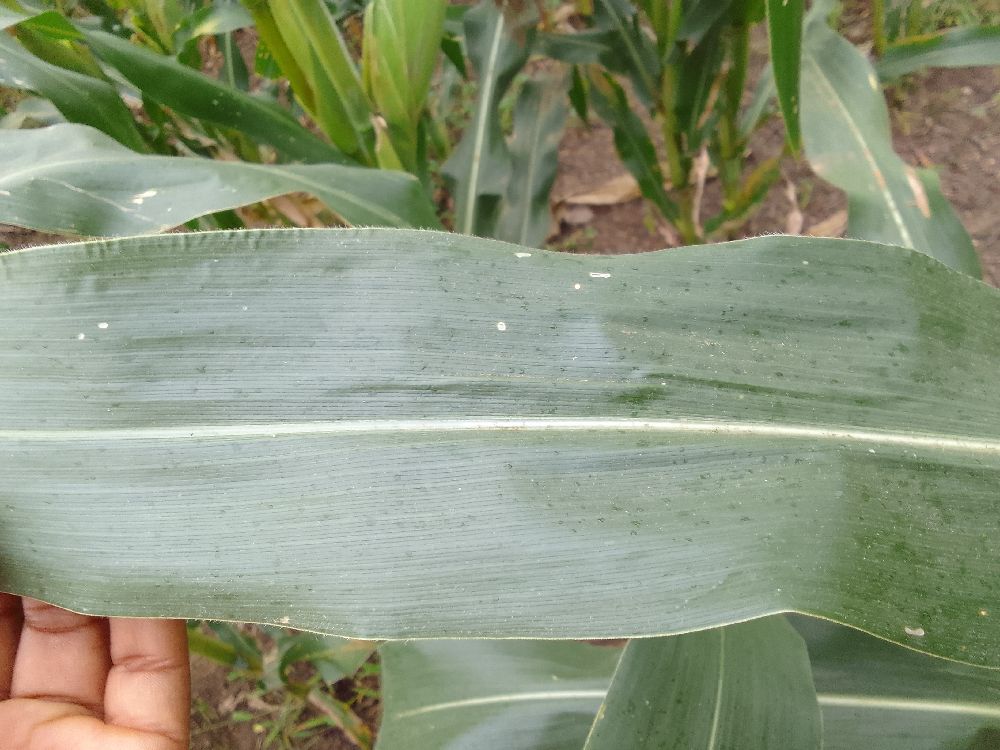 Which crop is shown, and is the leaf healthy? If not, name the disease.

maize, healthy
